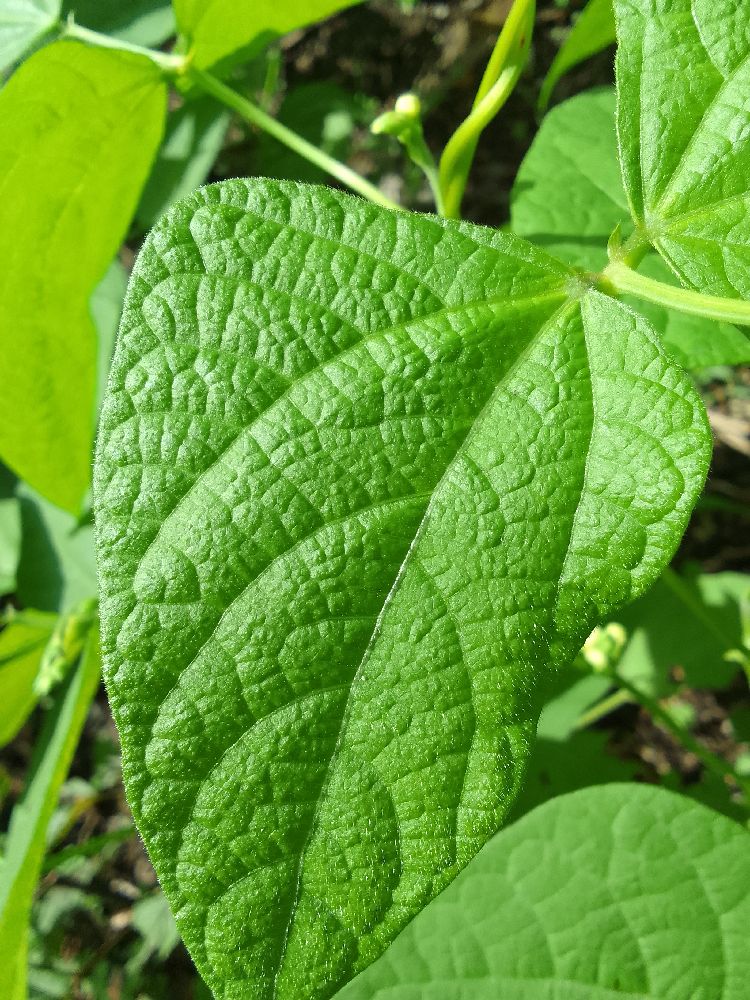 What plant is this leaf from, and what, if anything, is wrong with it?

common bean, healthy
